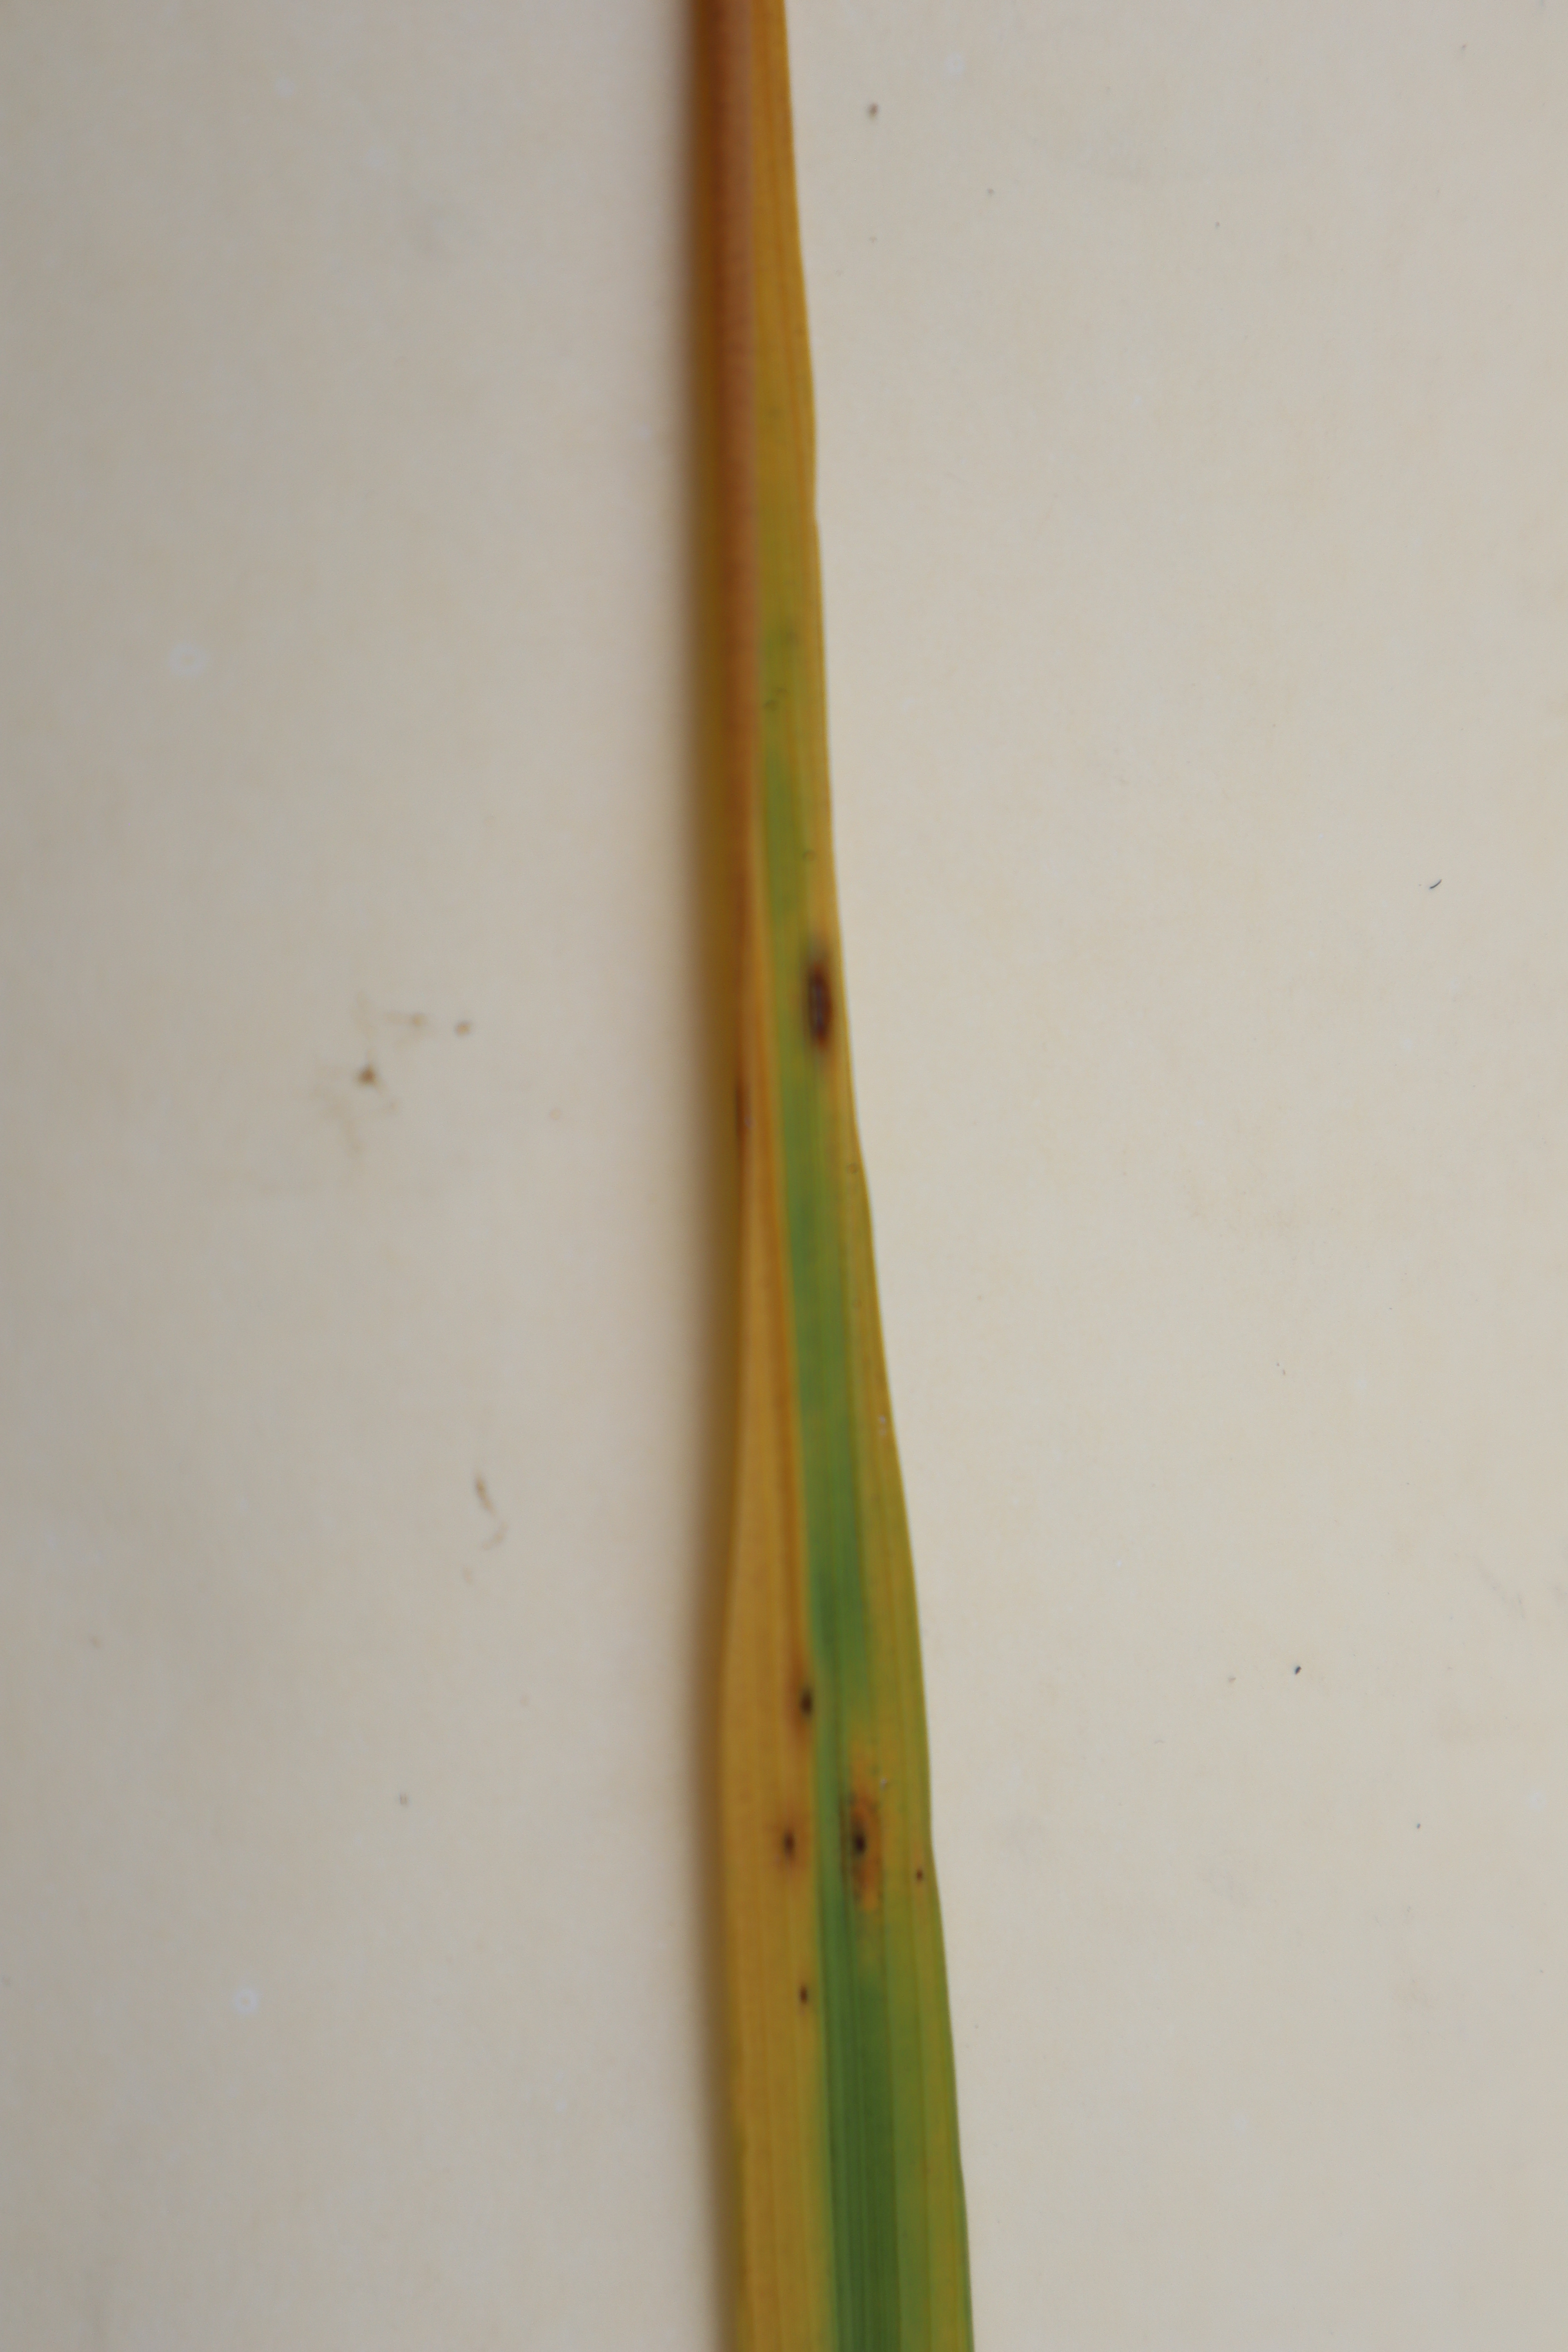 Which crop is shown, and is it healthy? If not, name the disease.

rice, tungro virus disease
